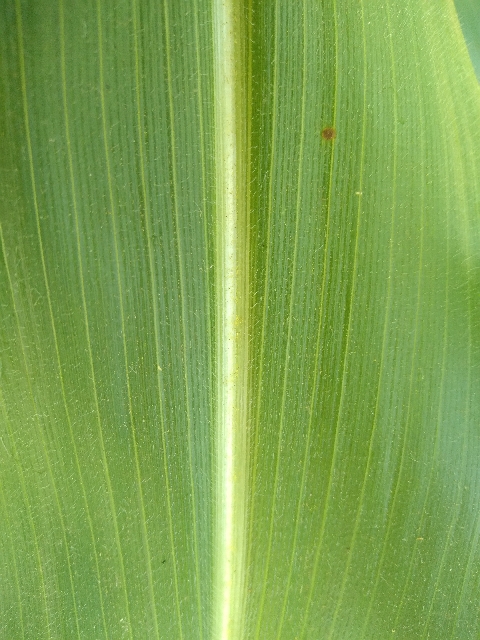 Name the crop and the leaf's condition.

maize, healthy
